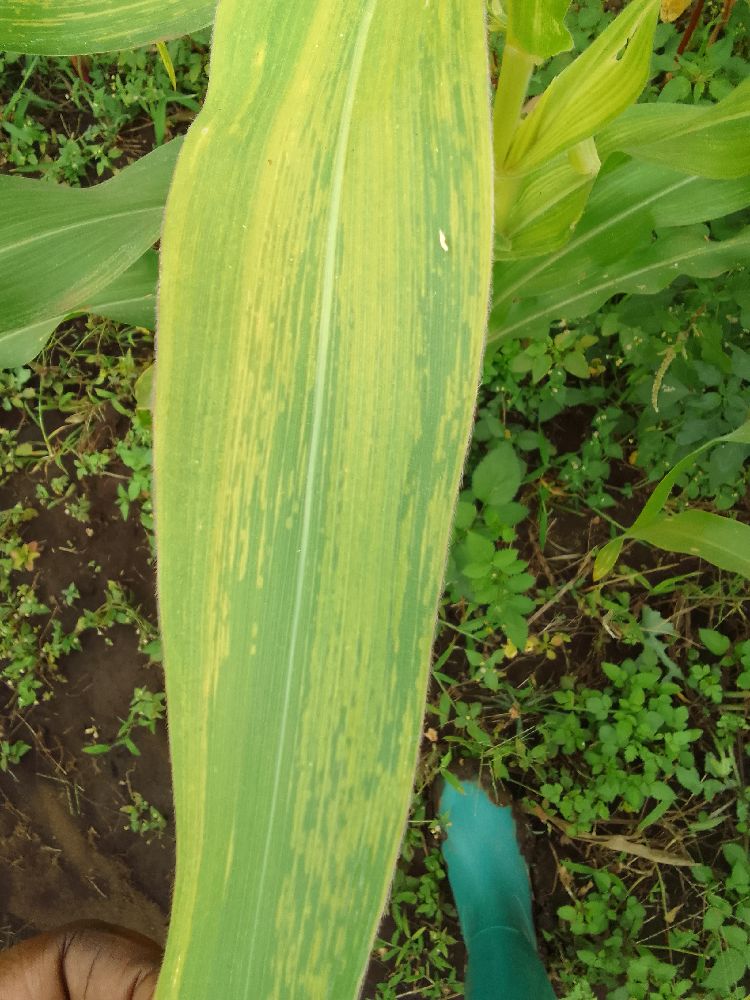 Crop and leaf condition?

maize, maize lethal necrosis
